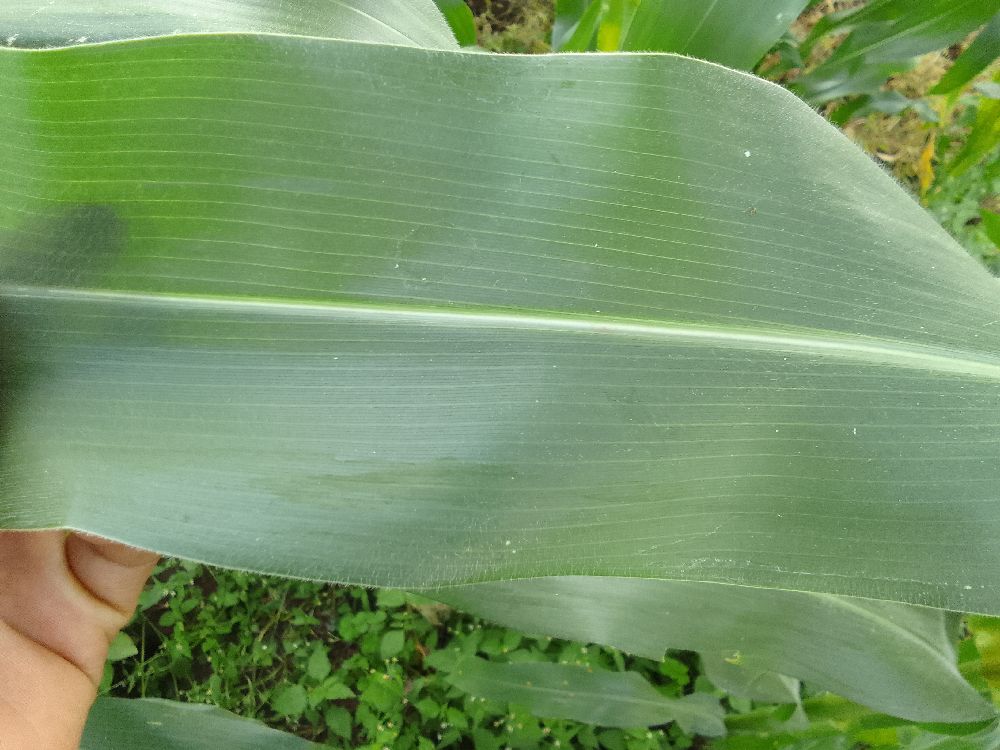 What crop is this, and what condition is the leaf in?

maize, healthy
